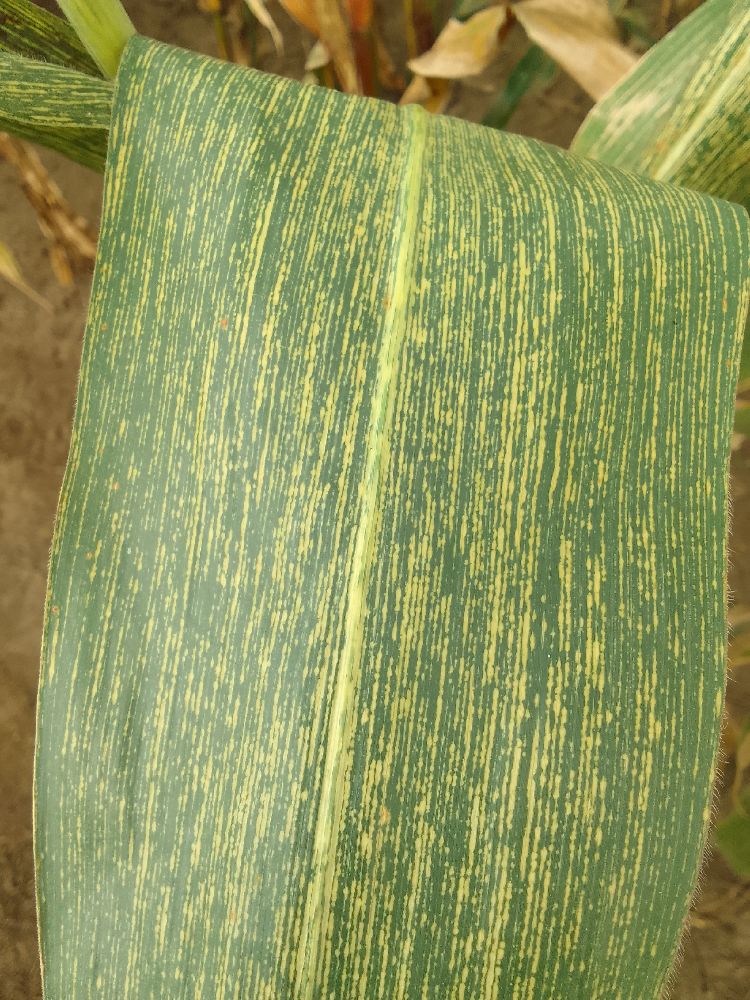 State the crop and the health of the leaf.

maize, maize streak virus
